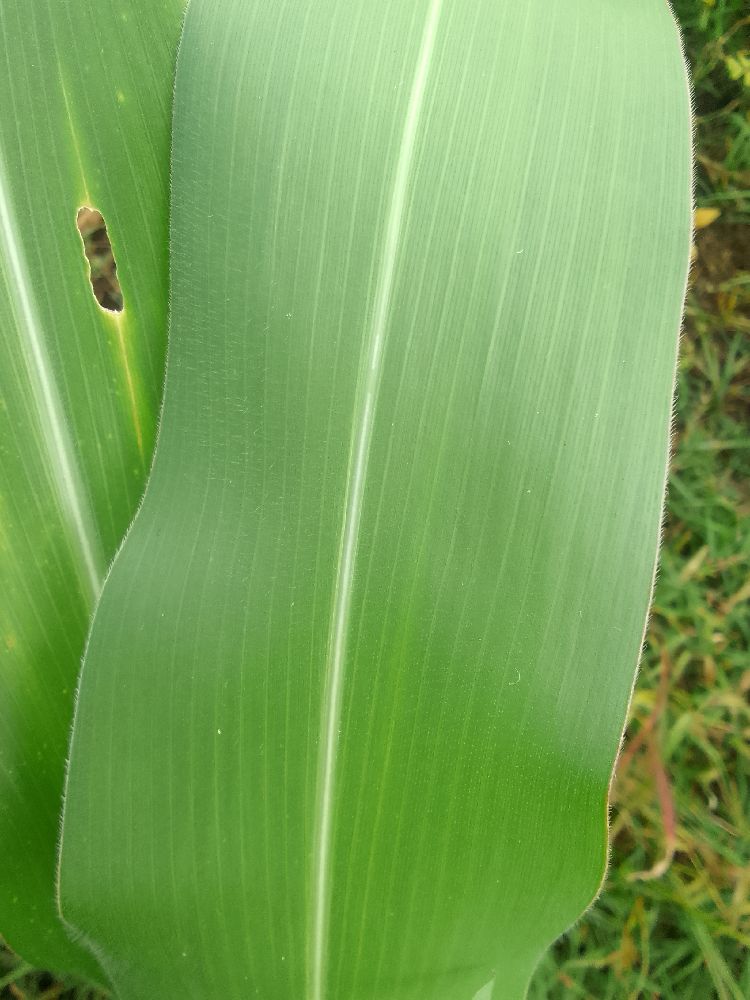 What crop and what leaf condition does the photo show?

maize, healthy
